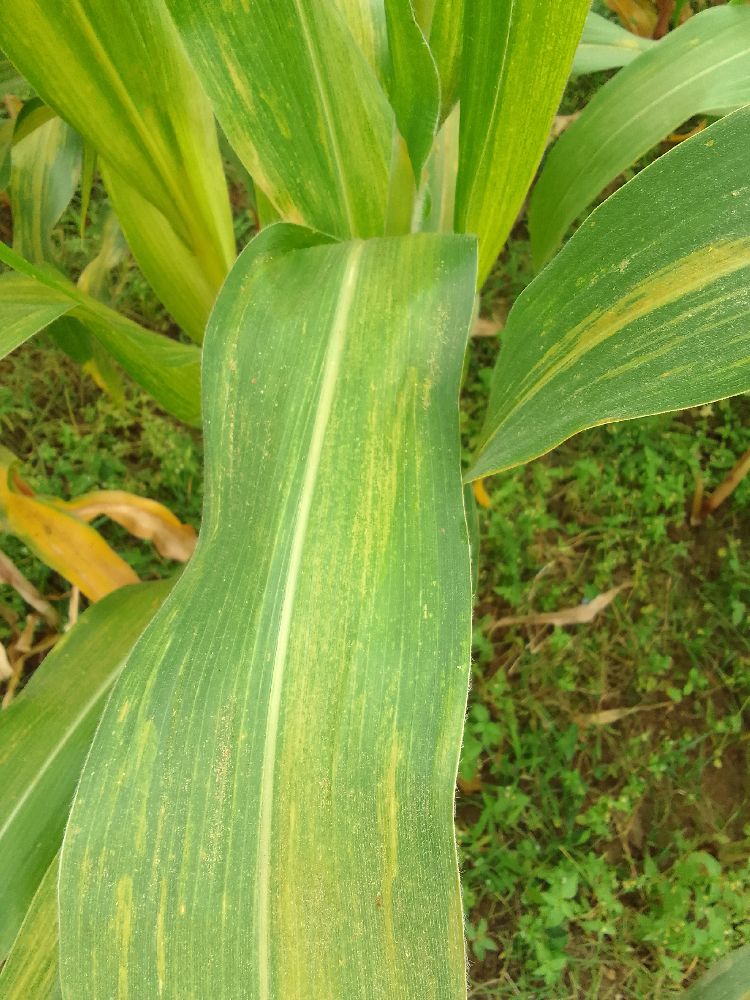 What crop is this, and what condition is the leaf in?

maize, maize lethal necrosis
